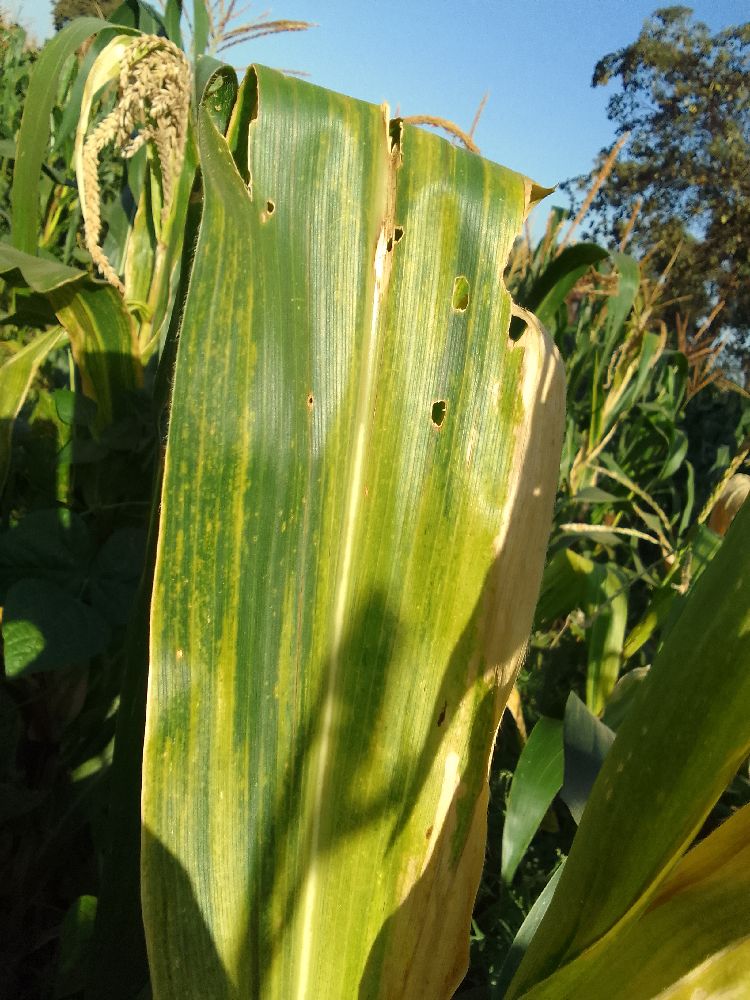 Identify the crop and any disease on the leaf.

maize, maize lethal necrosis
